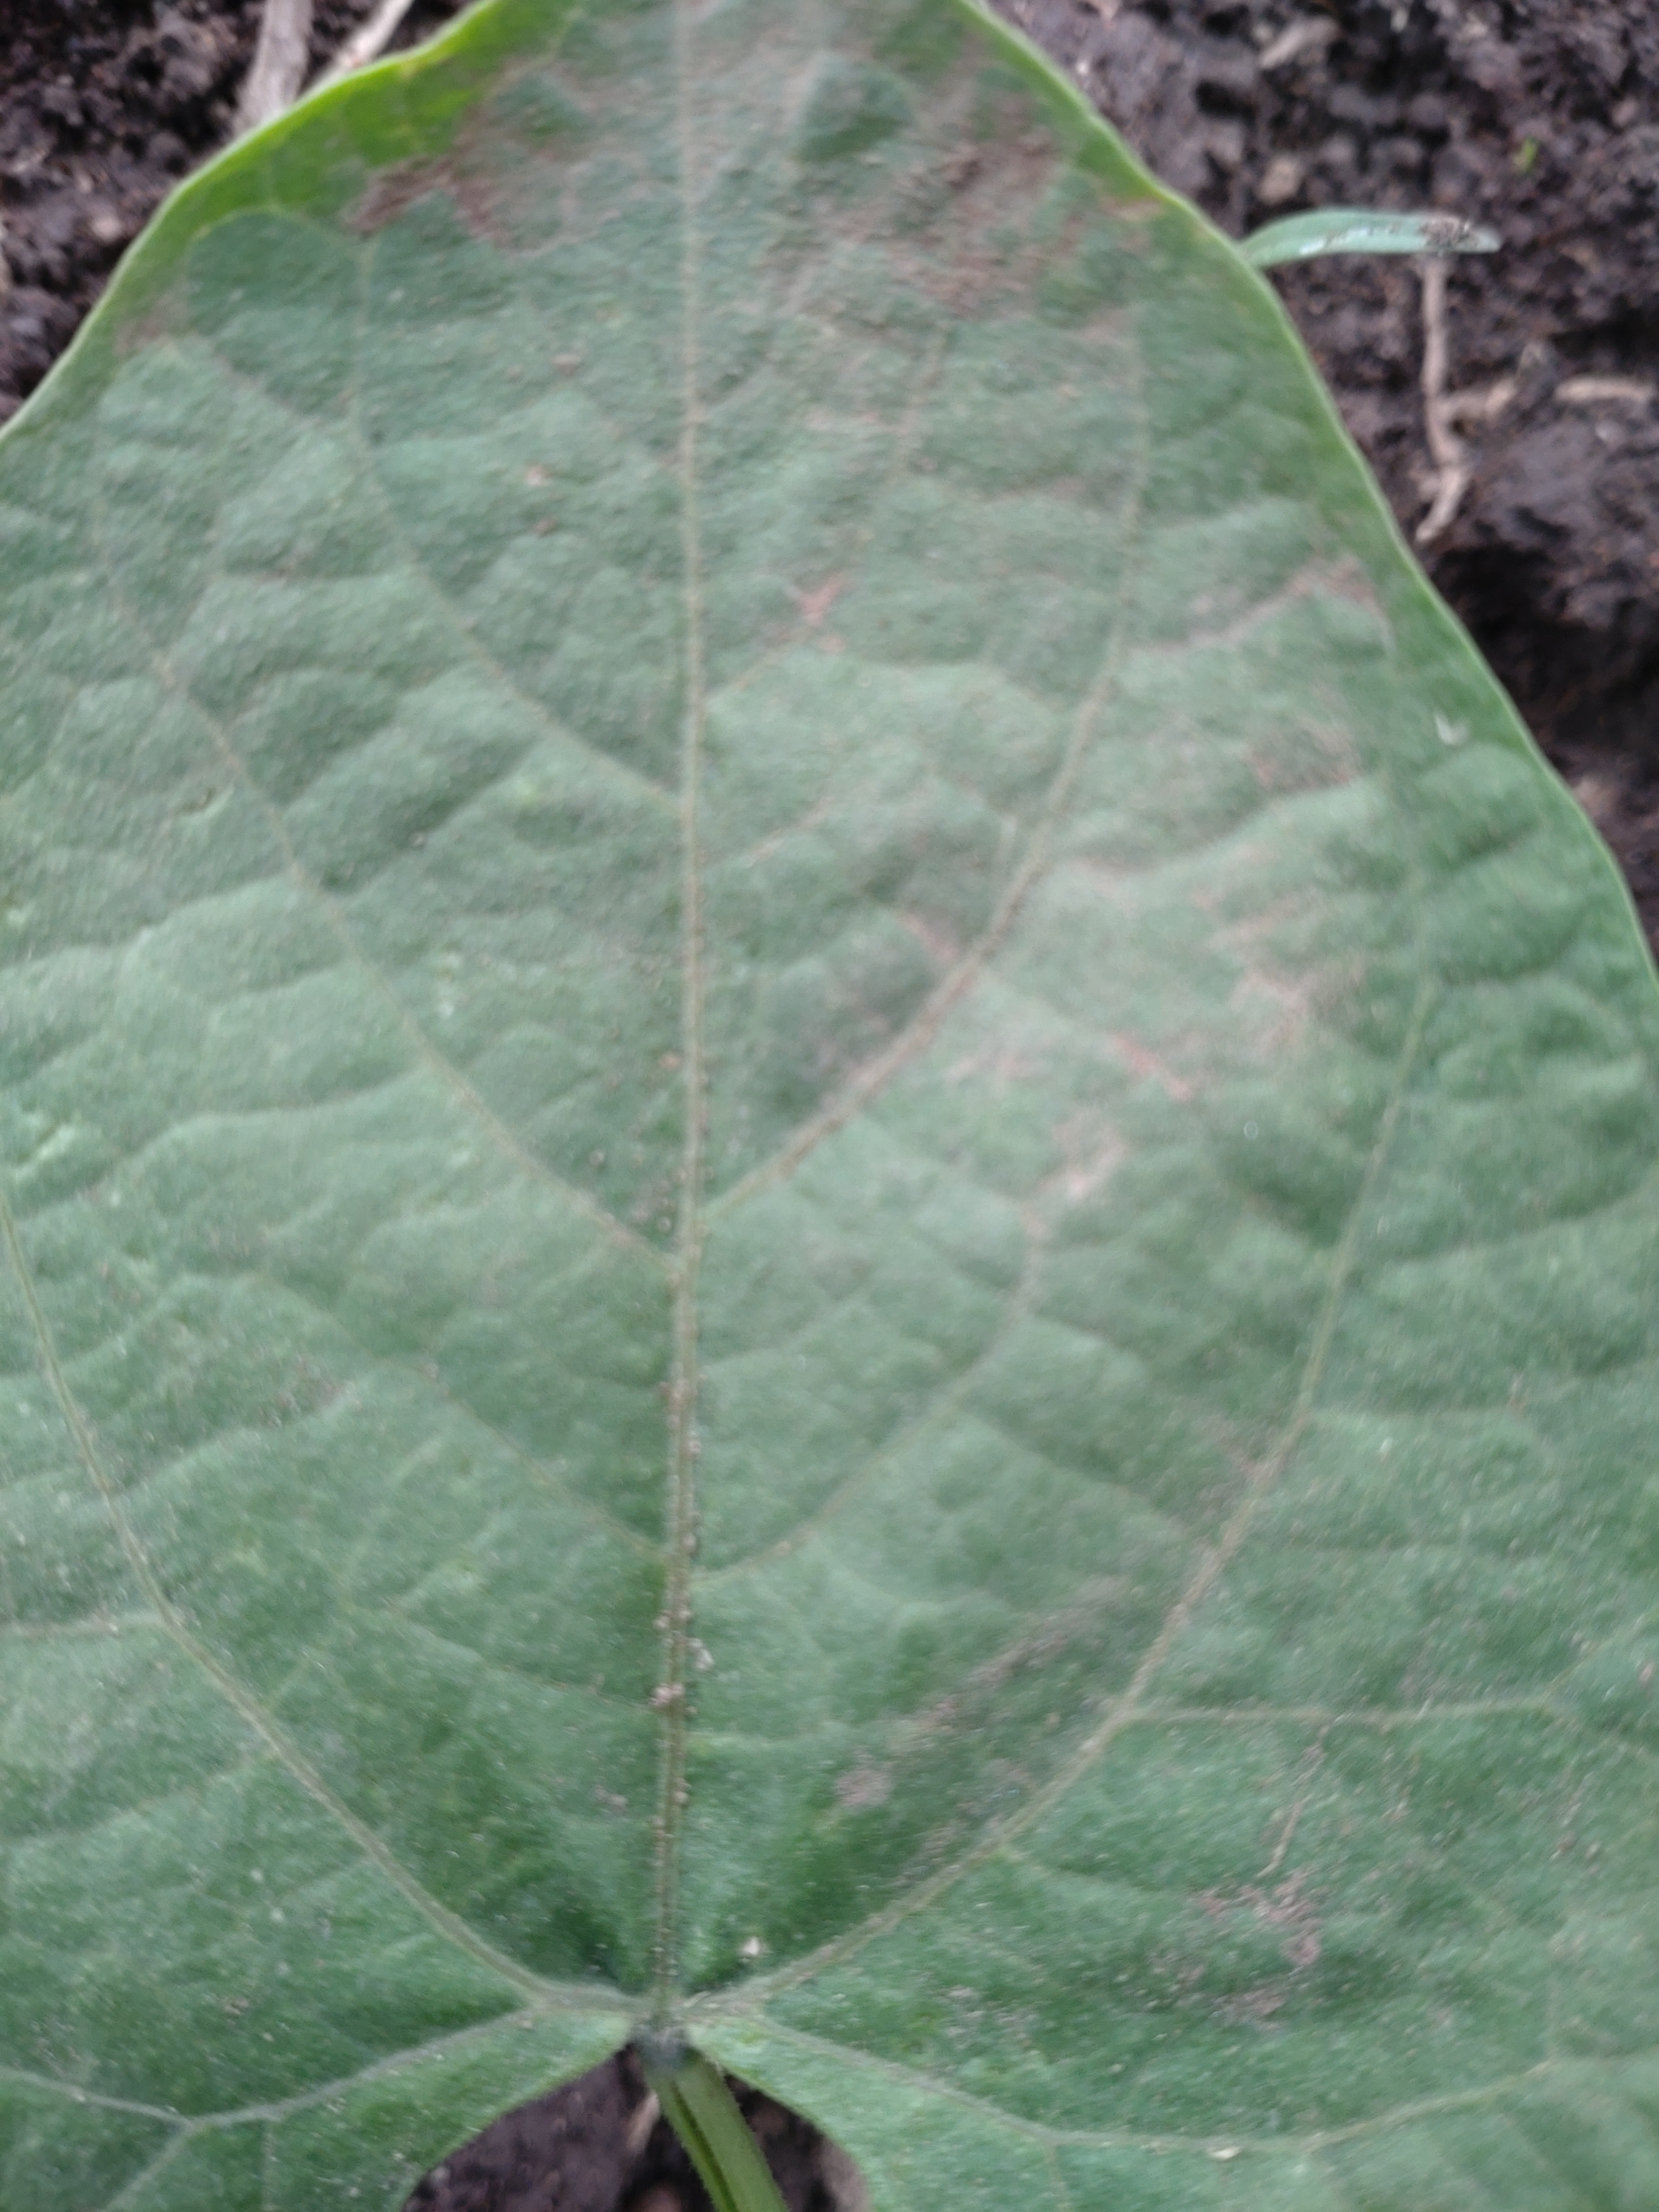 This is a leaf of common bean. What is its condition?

healthy
